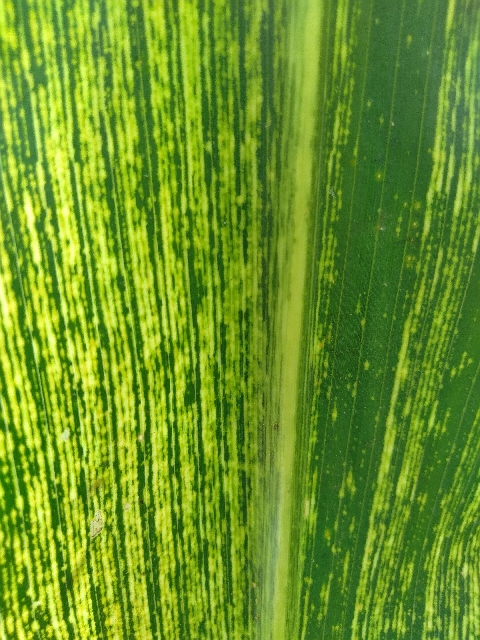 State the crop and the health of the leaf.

maize, maize streak virus
